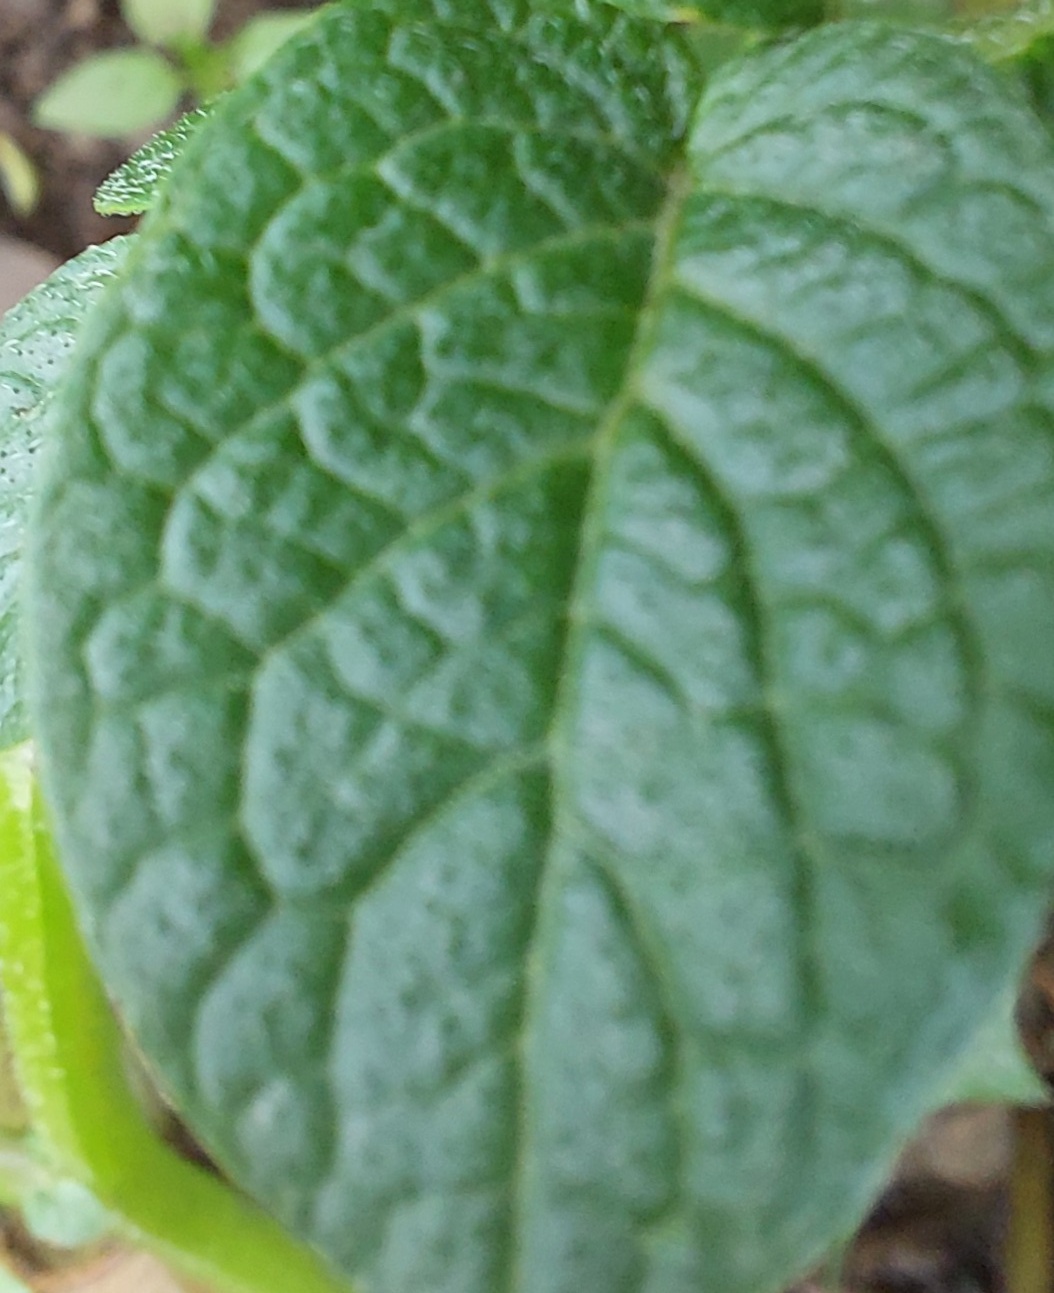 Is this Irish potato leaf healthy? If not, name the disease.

healthy
